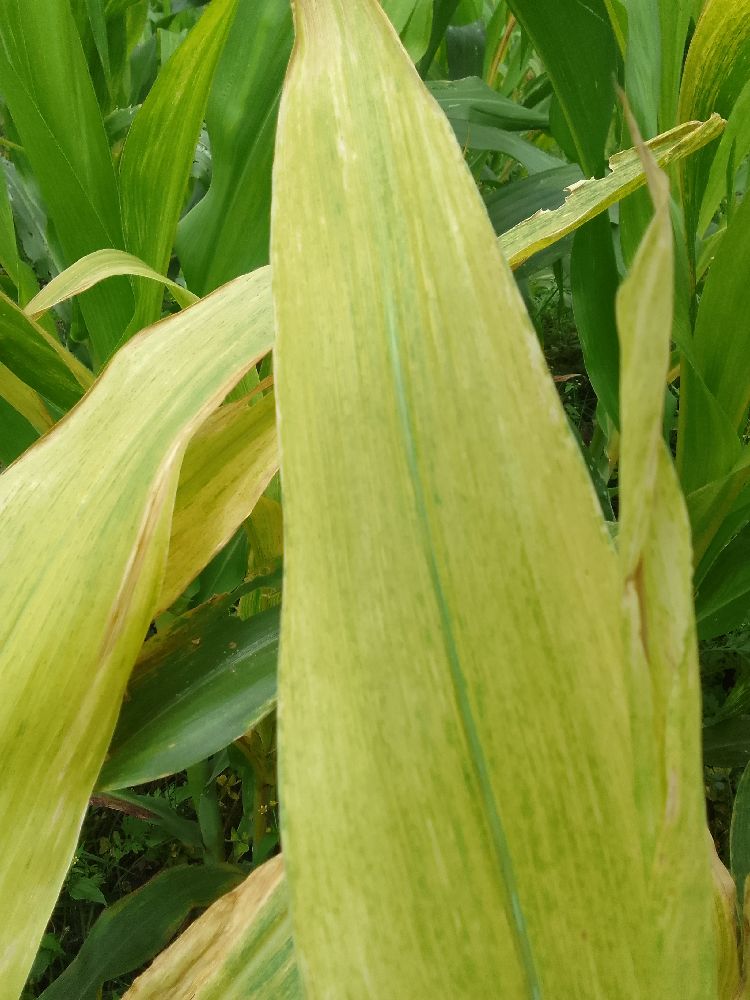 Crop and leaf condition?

maize, maize lethal necrosis
